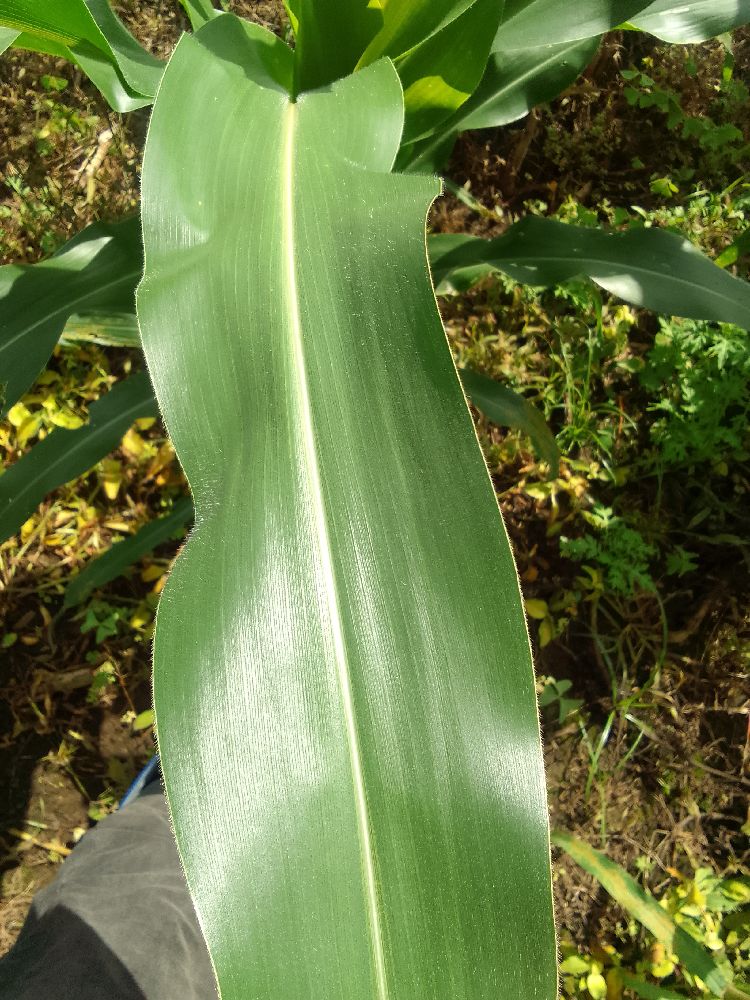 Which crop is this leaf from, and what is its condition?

maize, healthy
